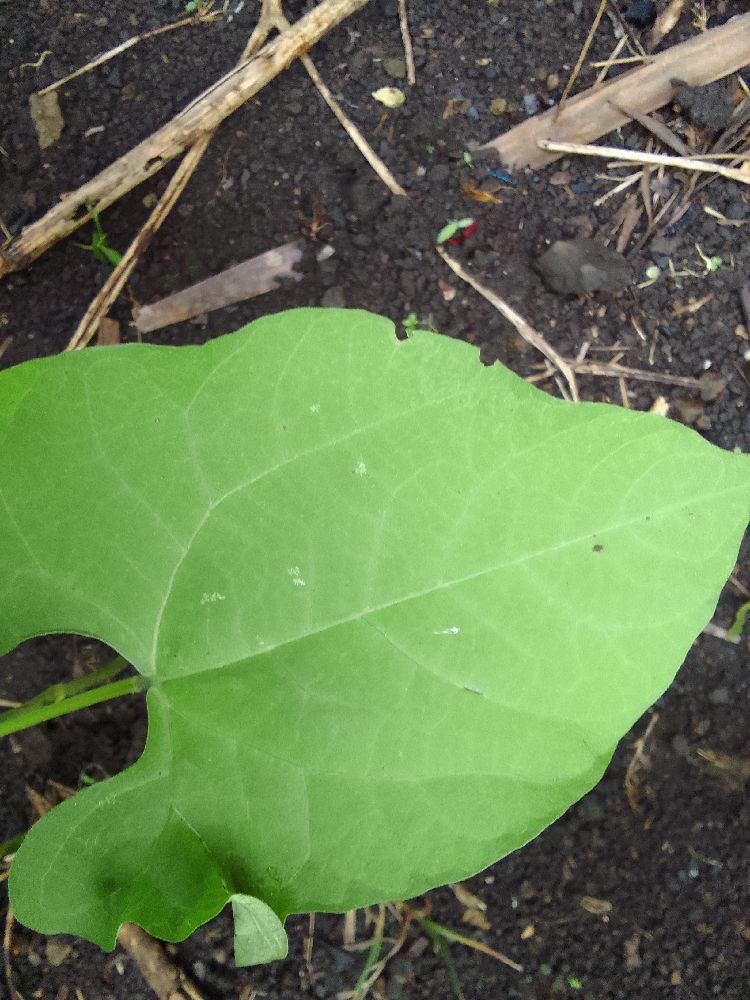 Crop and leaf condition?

common bean, healthy
